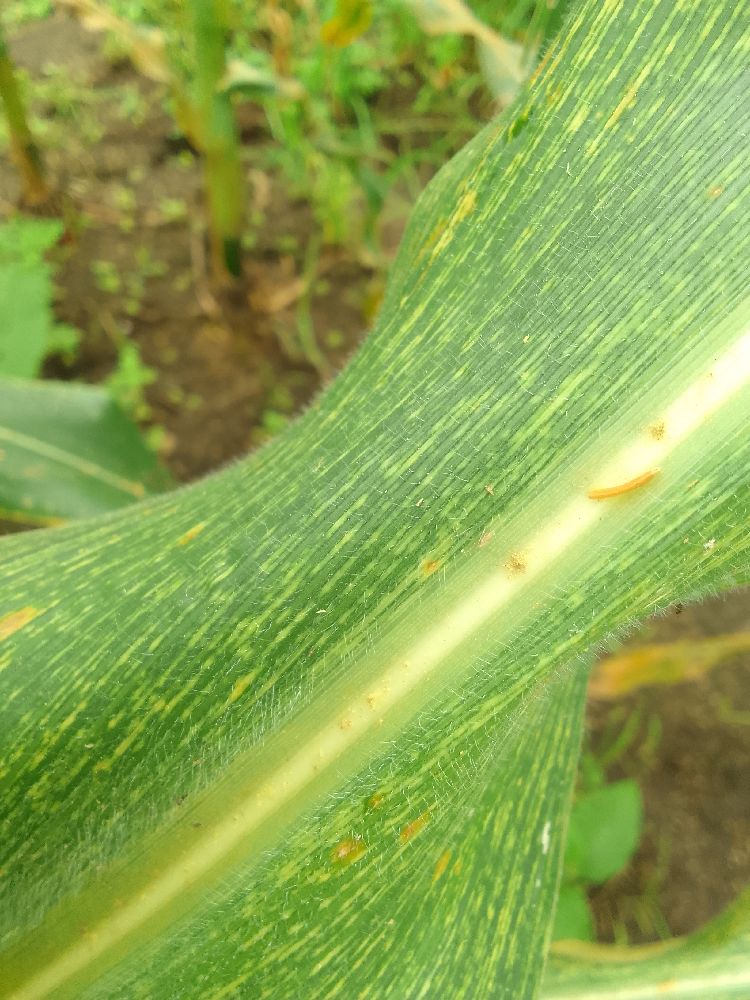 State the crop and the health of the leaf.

maize, maize streak virus
